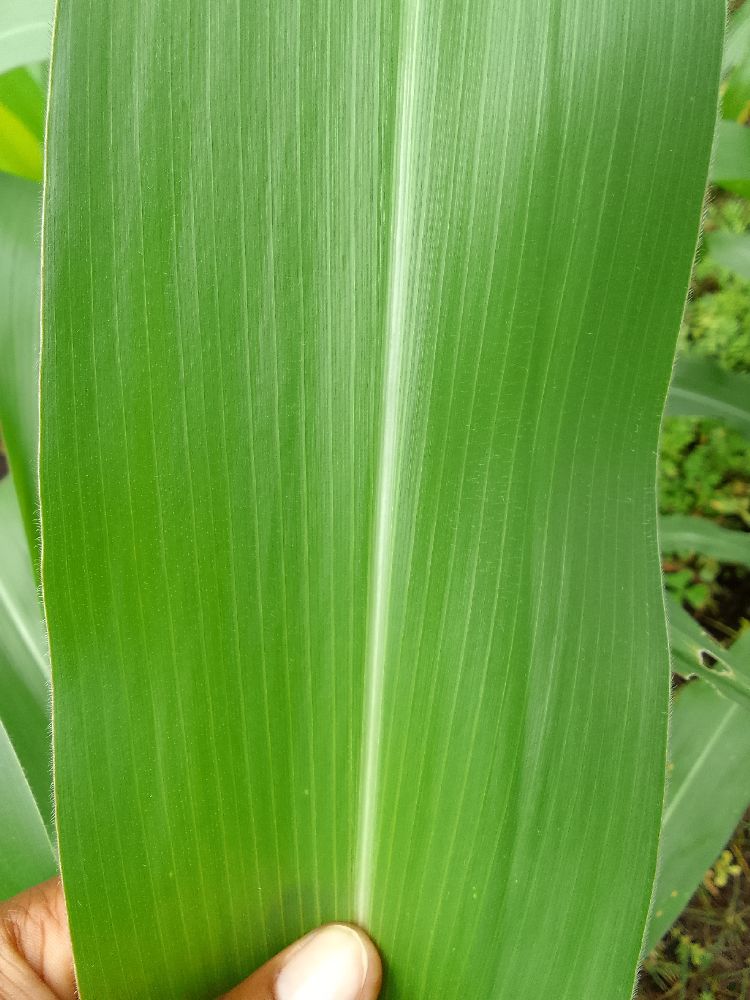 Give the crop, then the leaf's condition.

maize, healthy
